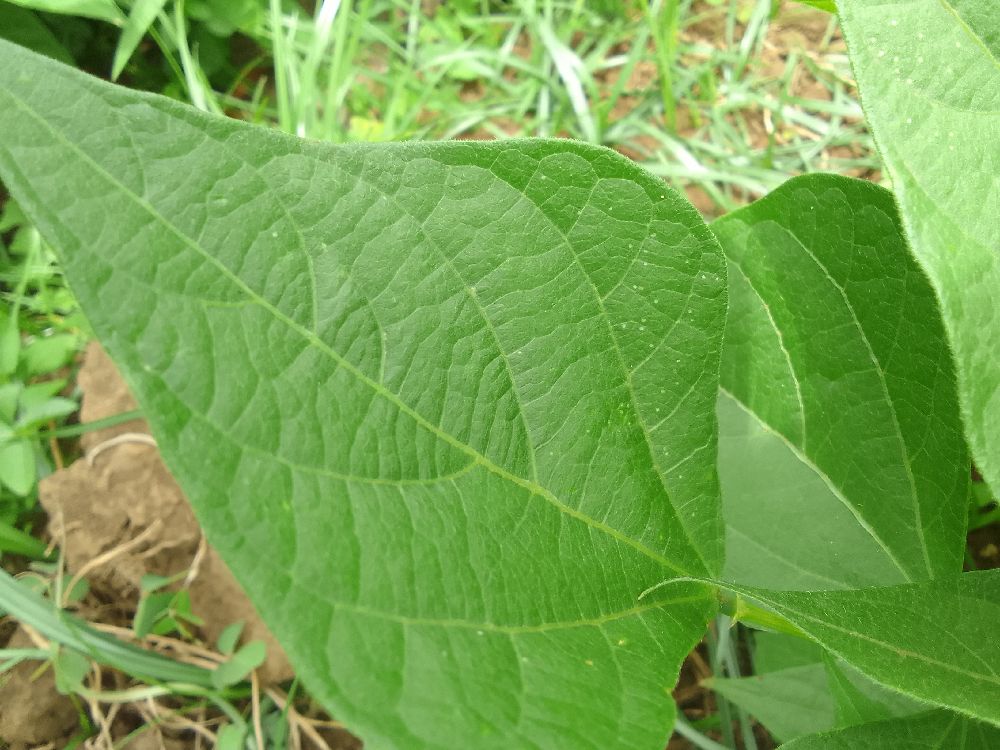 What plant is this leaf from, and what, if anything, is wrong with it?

common bean, healthy
